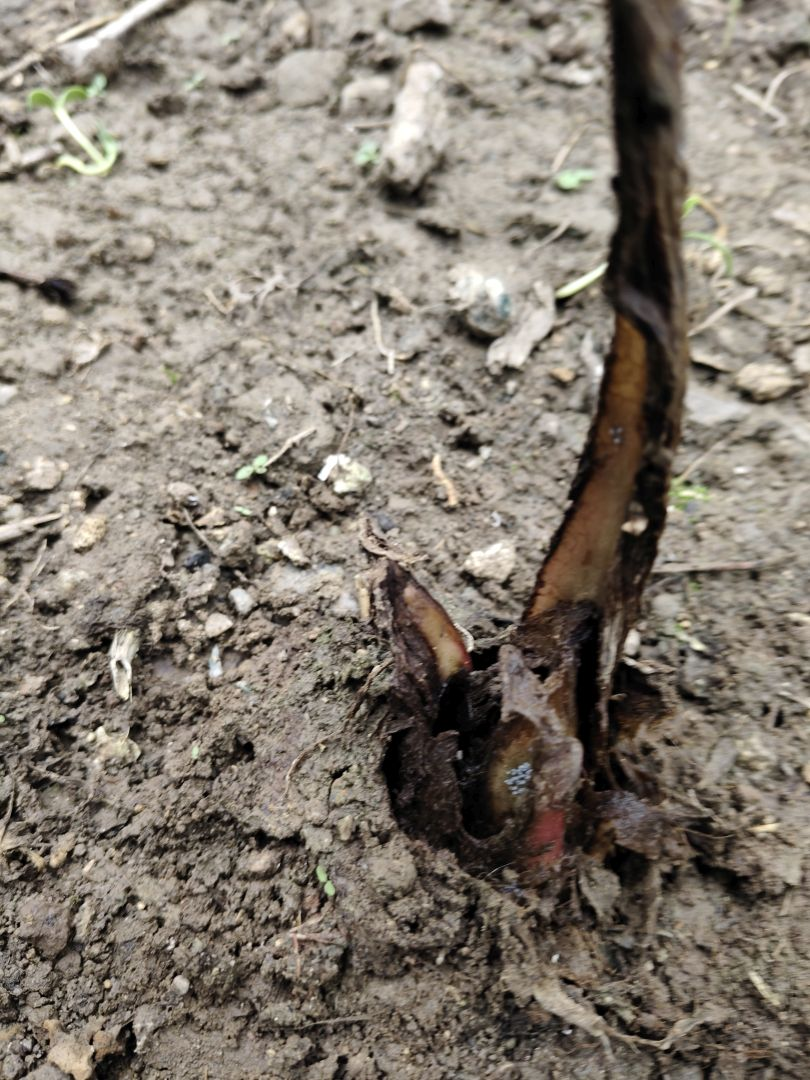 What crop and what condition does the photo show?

taro, root rot
